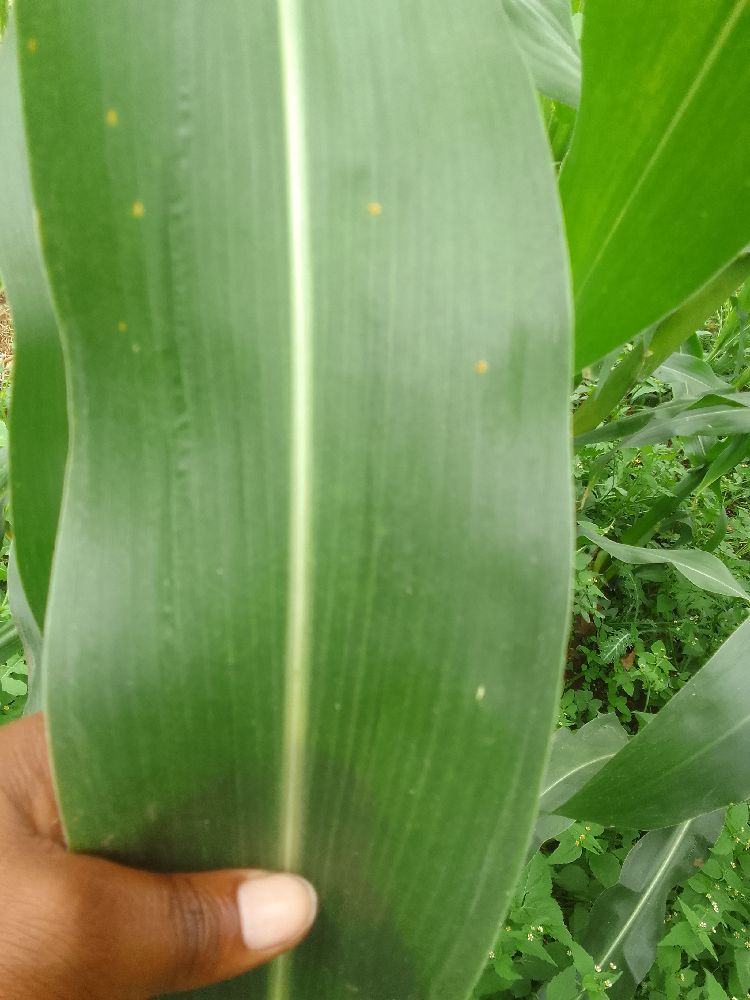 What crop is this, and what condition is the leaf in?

maize, healthy
